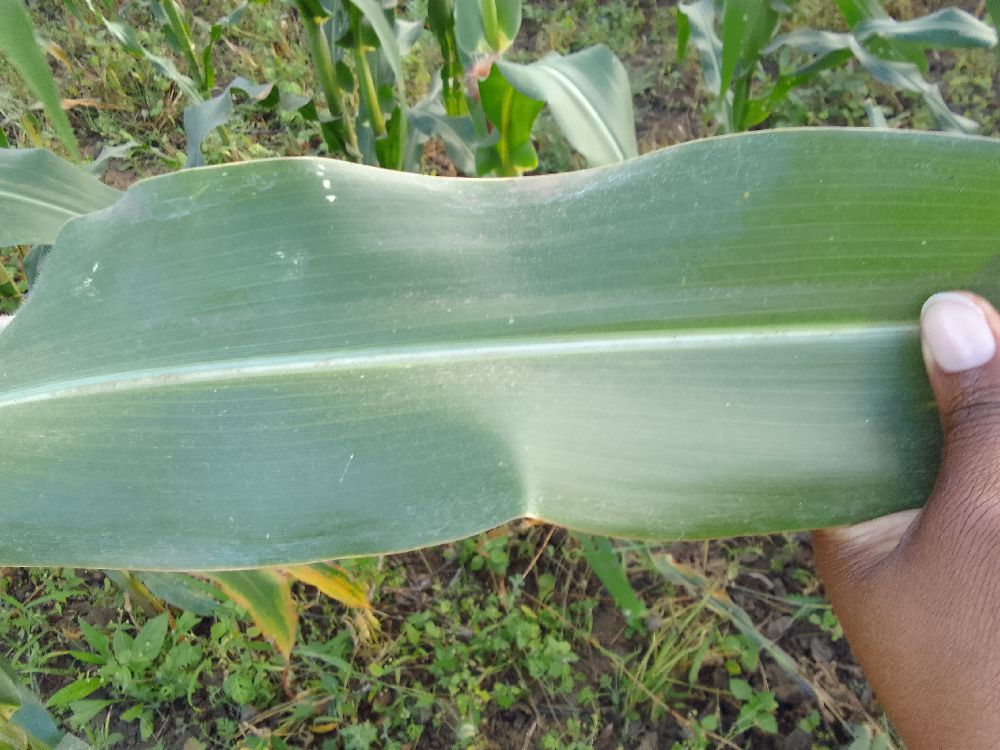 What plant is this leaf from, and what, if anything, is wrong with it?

maize, healthy
